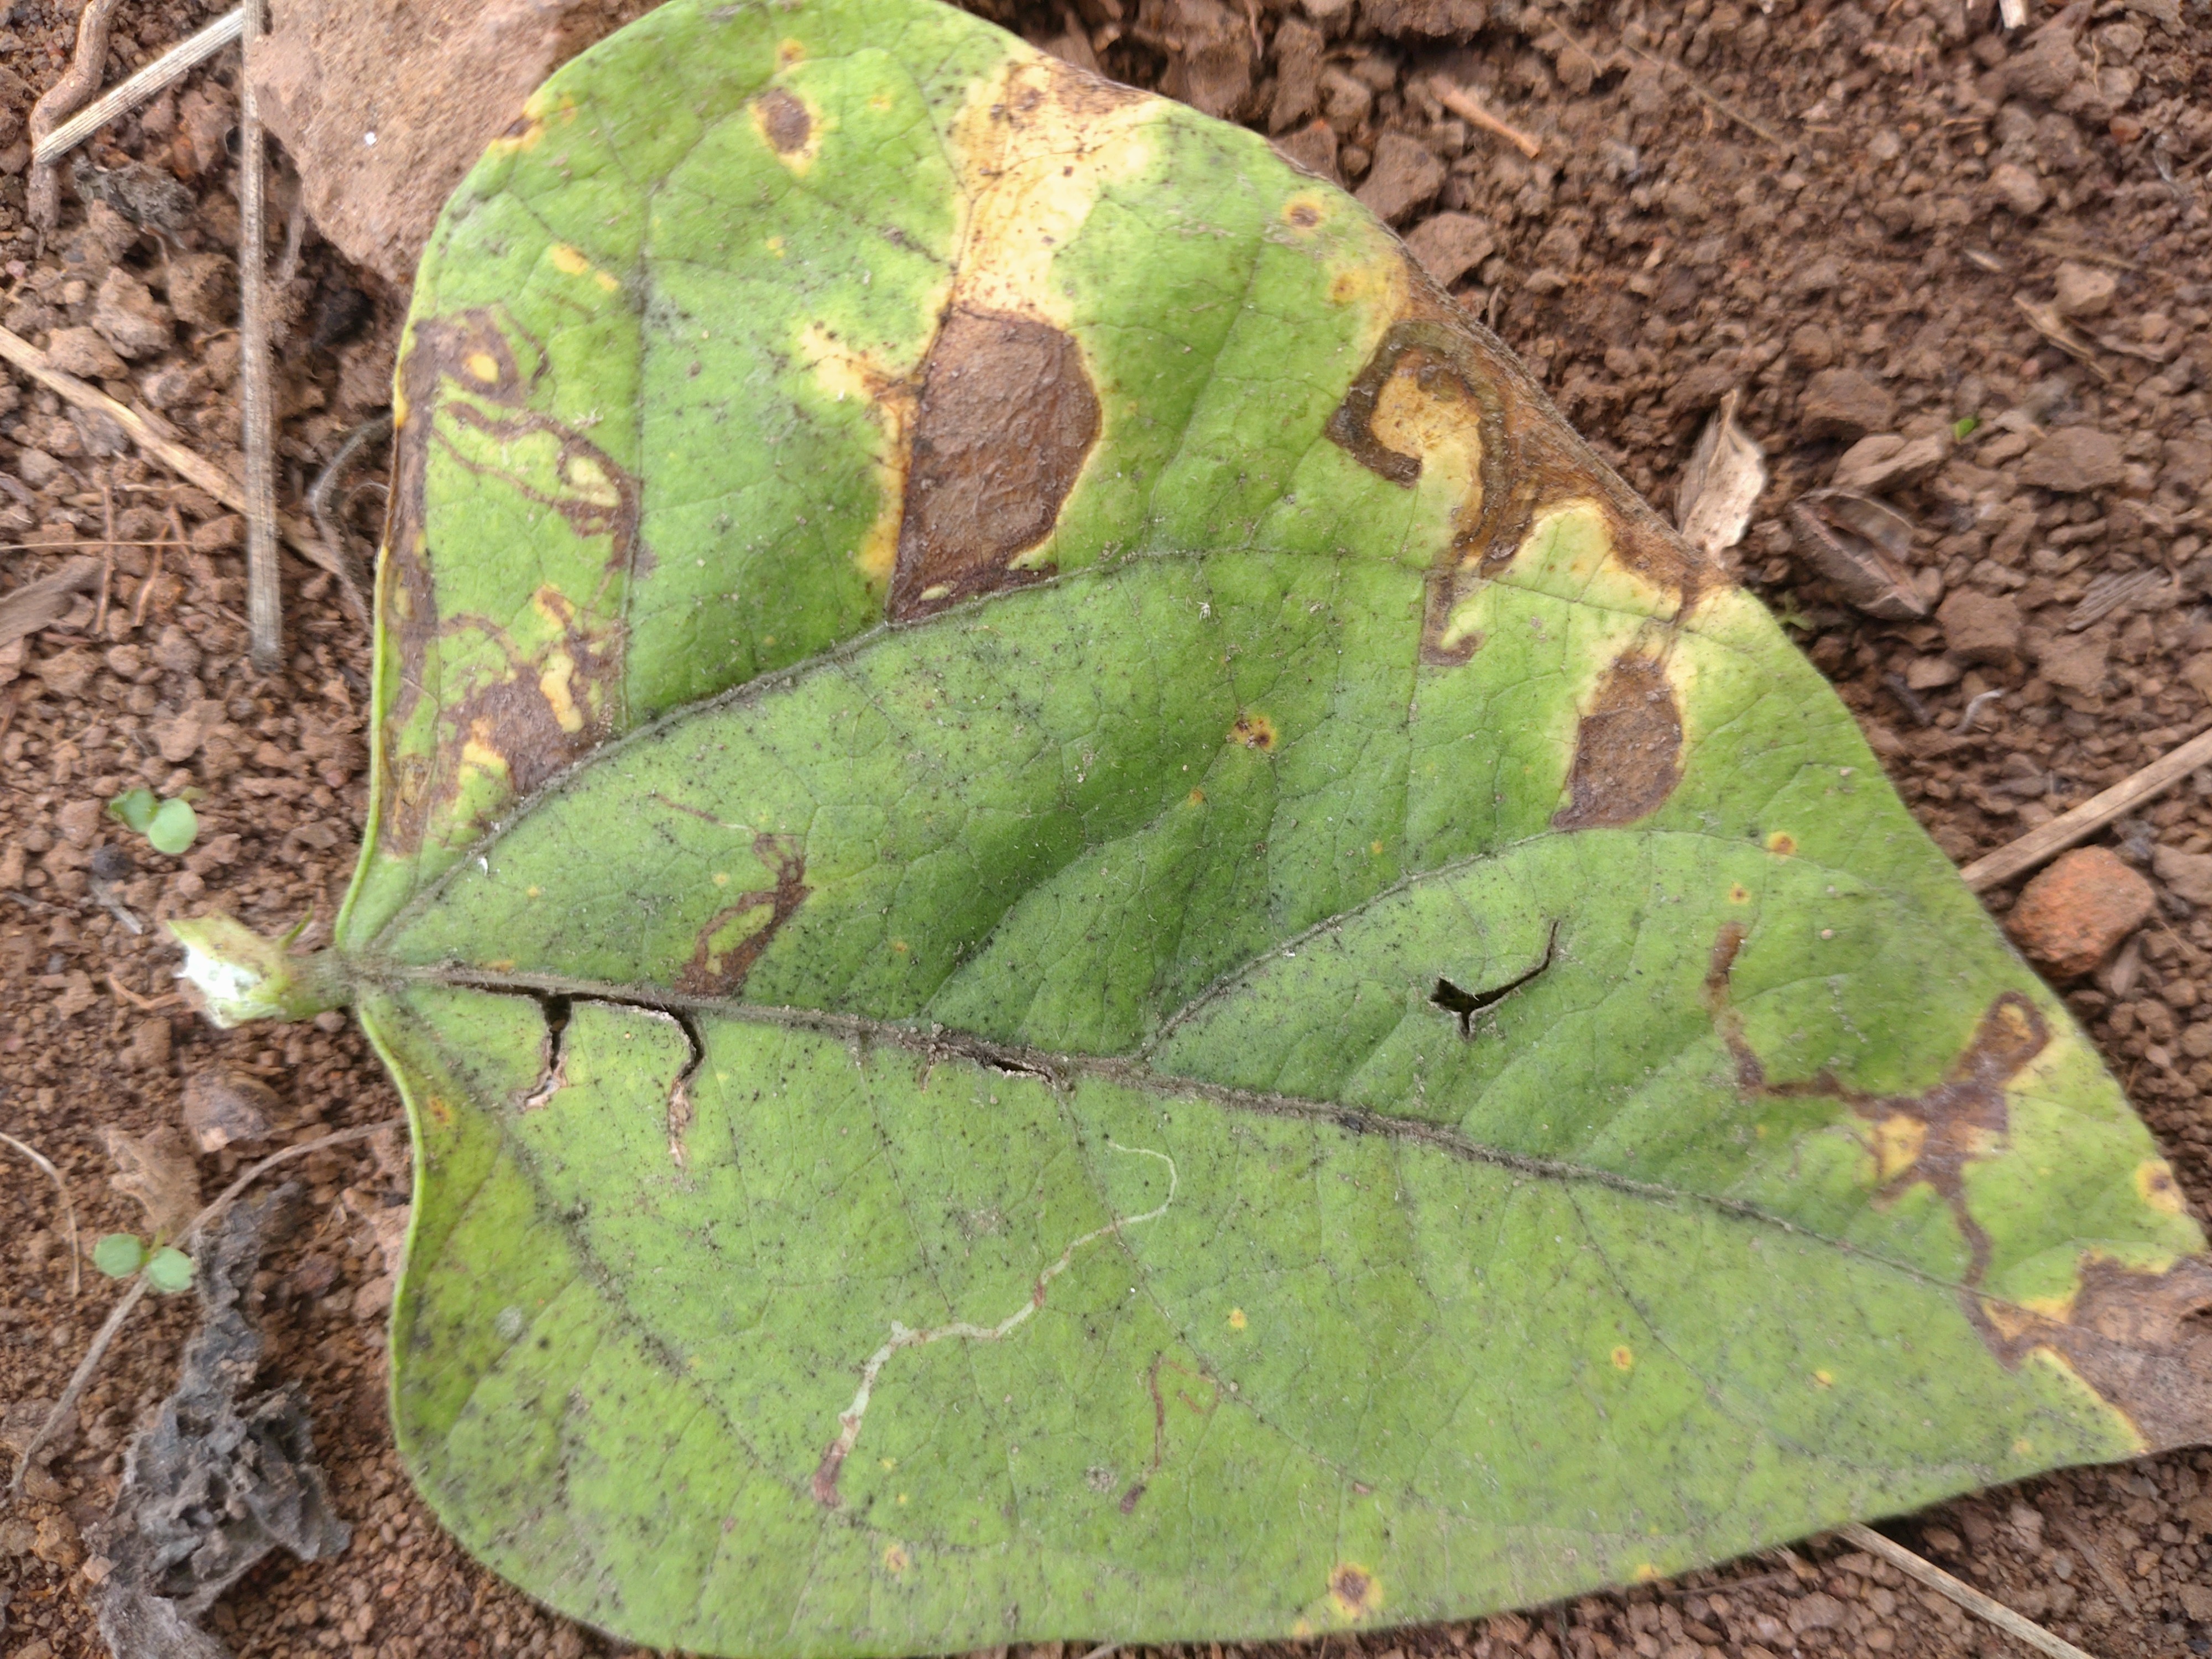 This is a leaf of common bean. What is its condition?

anthracnose
